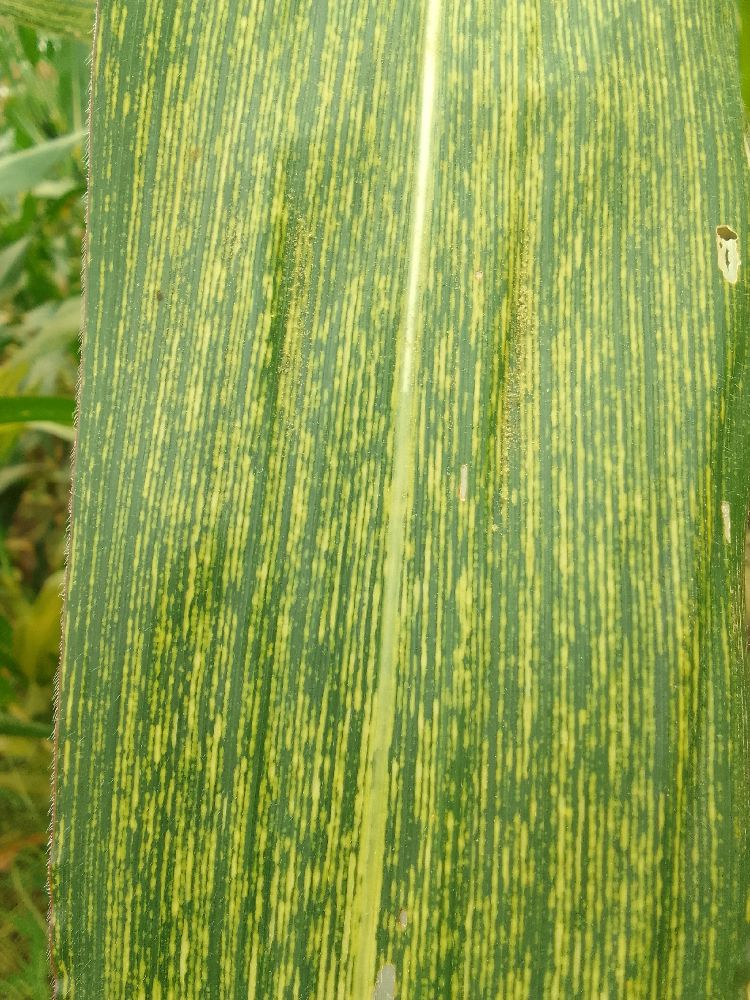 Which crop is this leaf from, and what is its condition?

maize, maize streak virus
